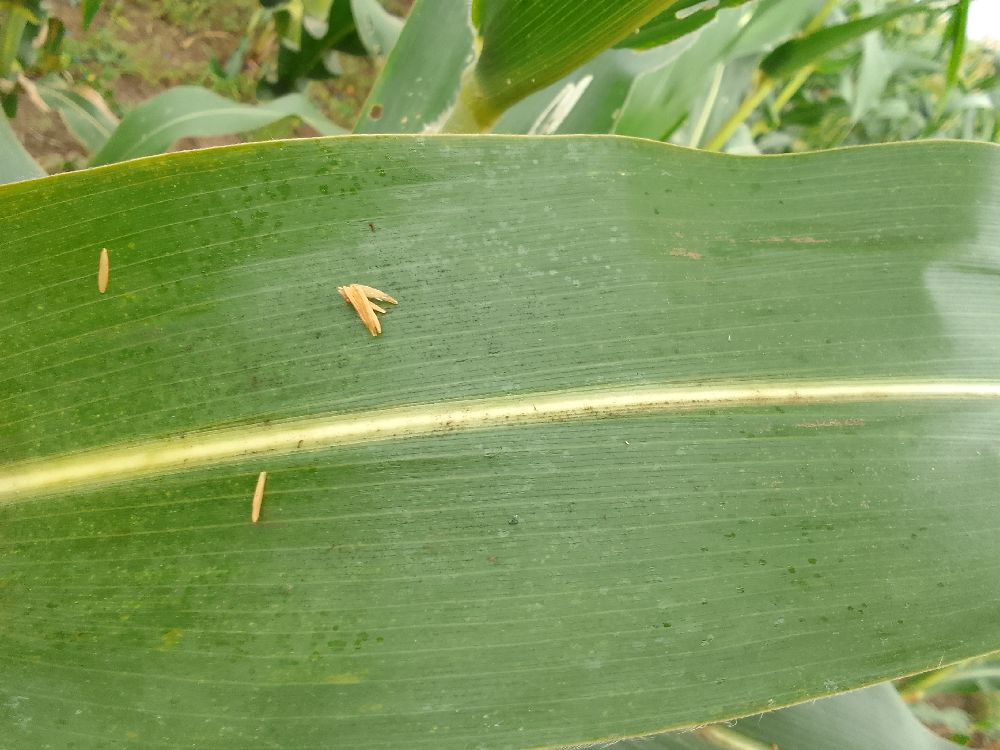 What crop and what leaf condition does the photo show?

maize, healthy
